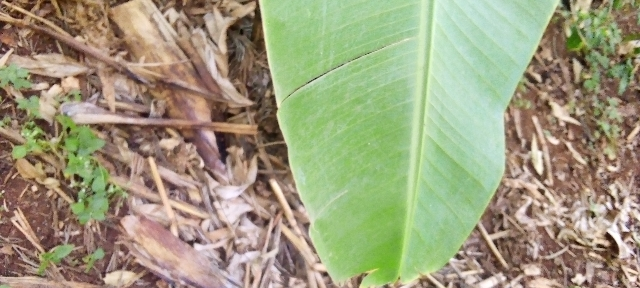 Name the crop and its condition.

banana, healthy
